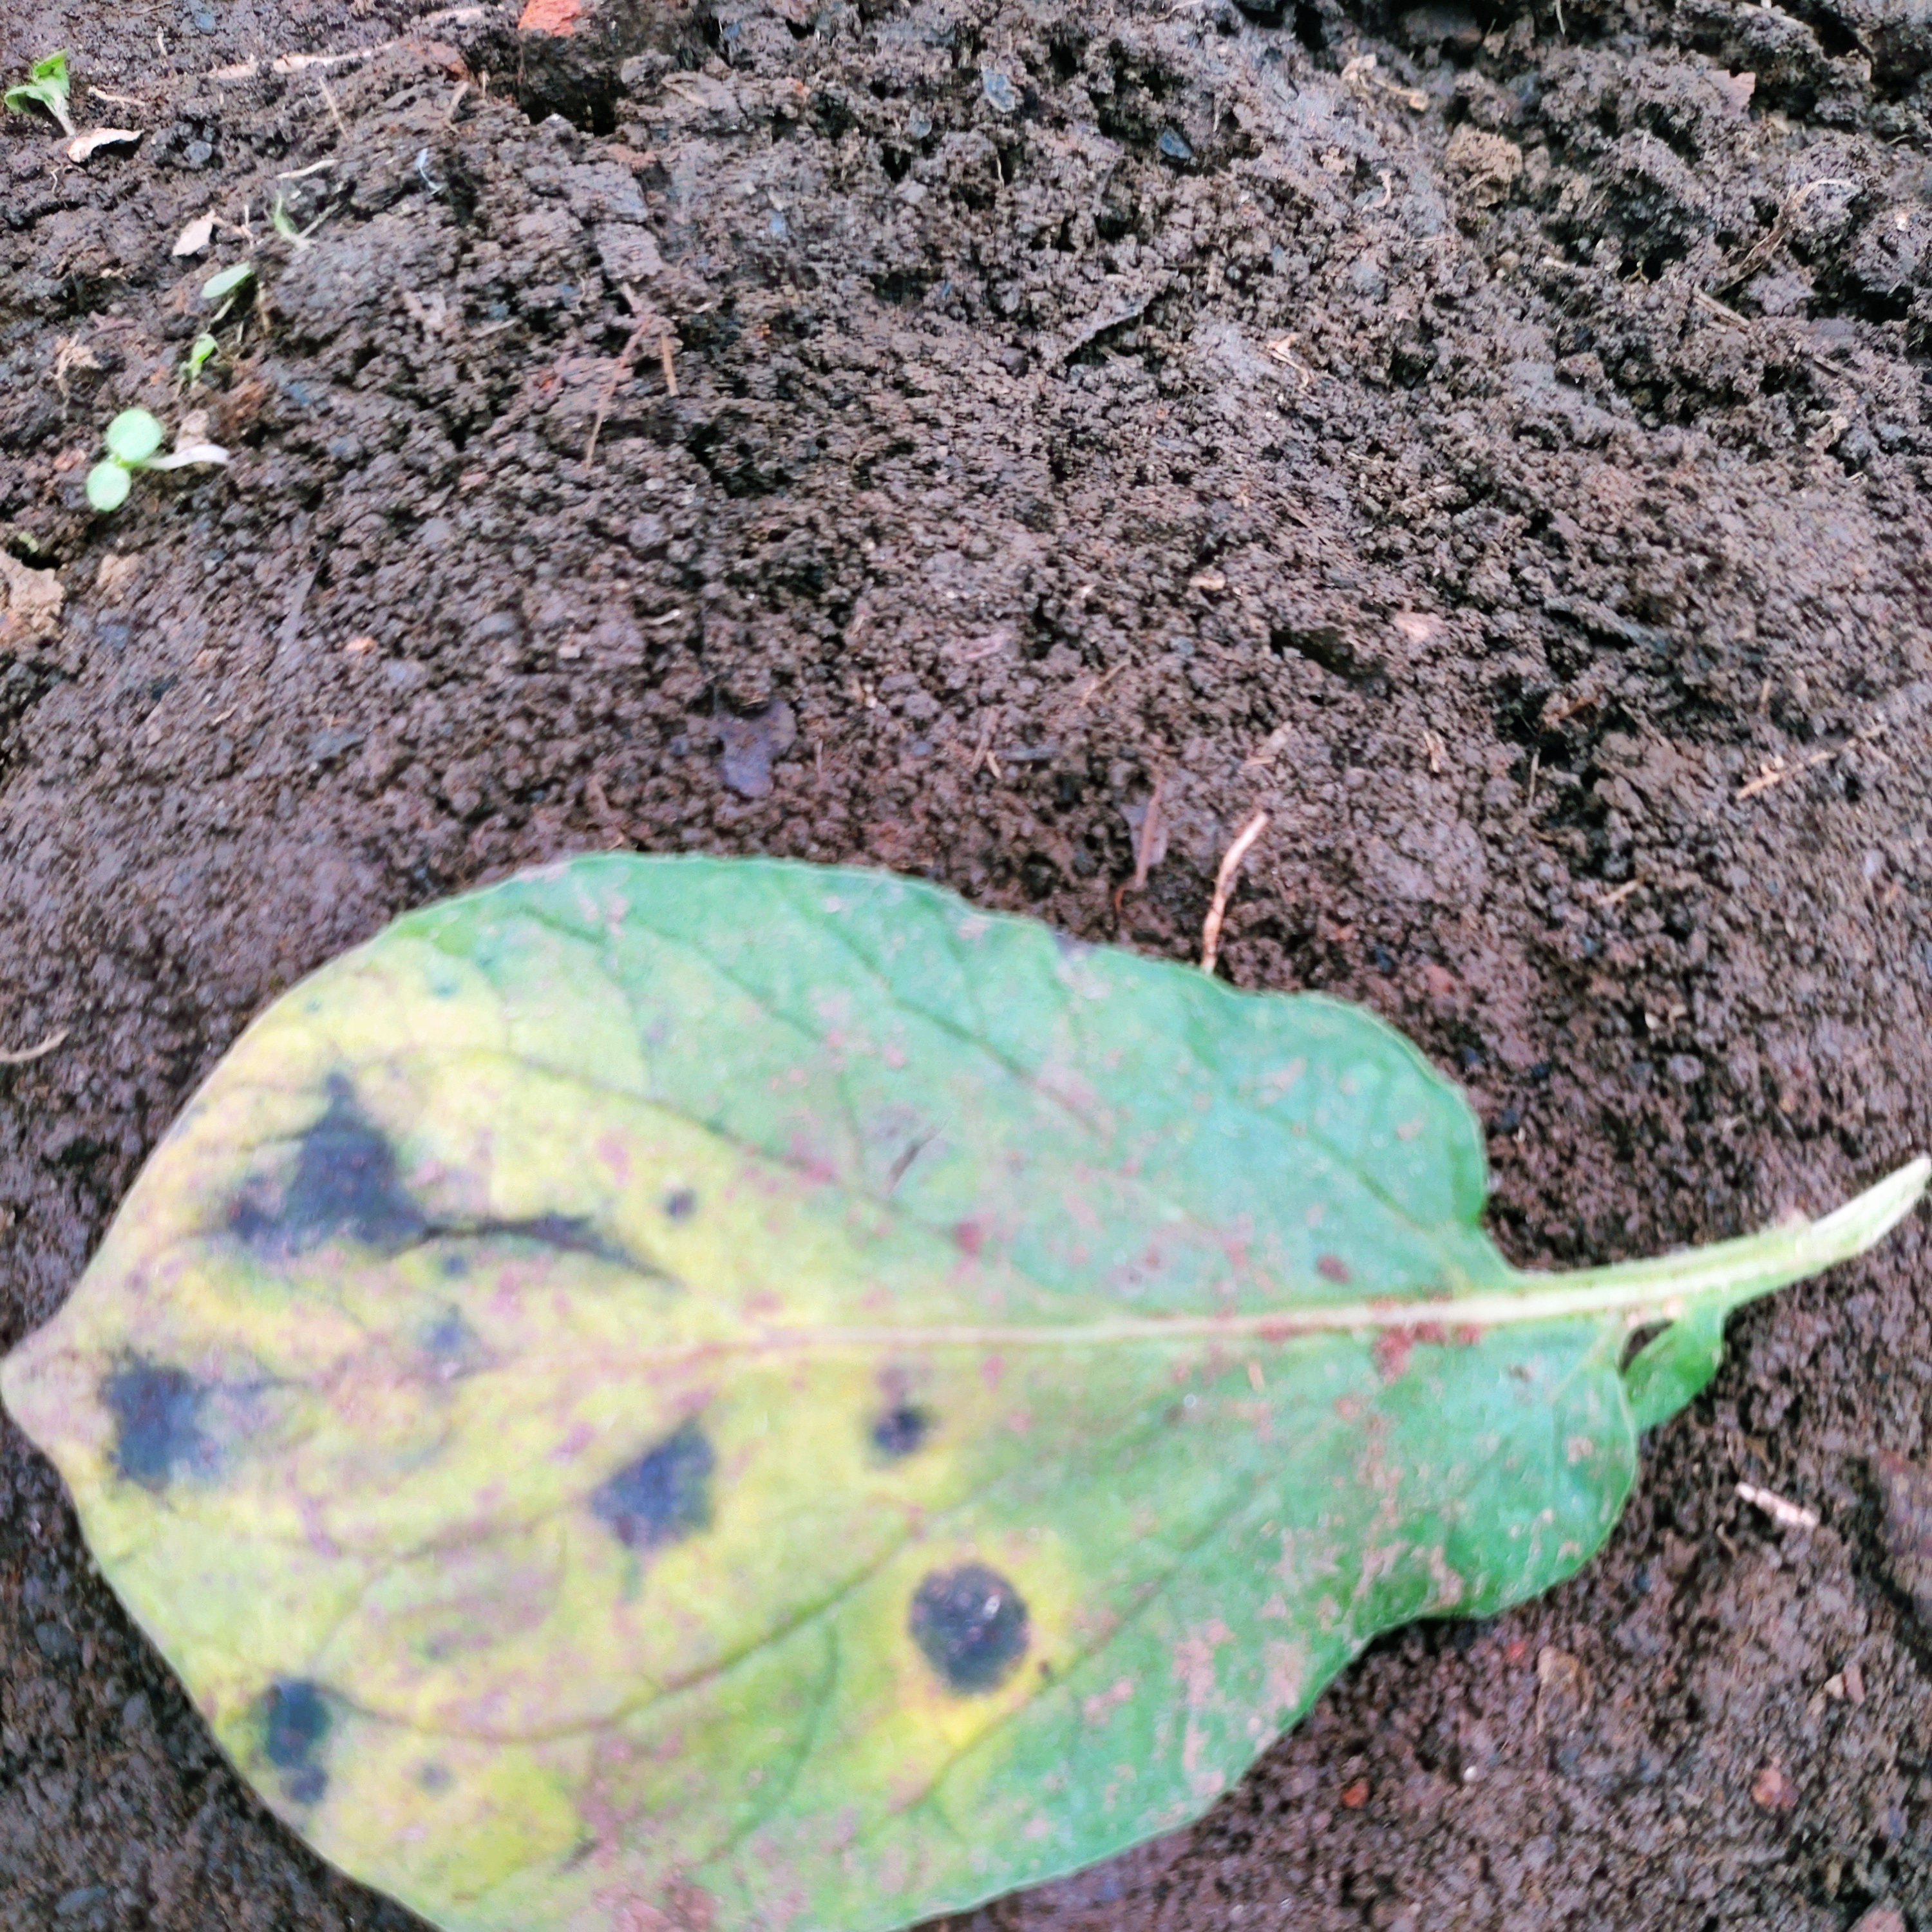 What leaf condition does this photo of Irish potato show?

late blight
